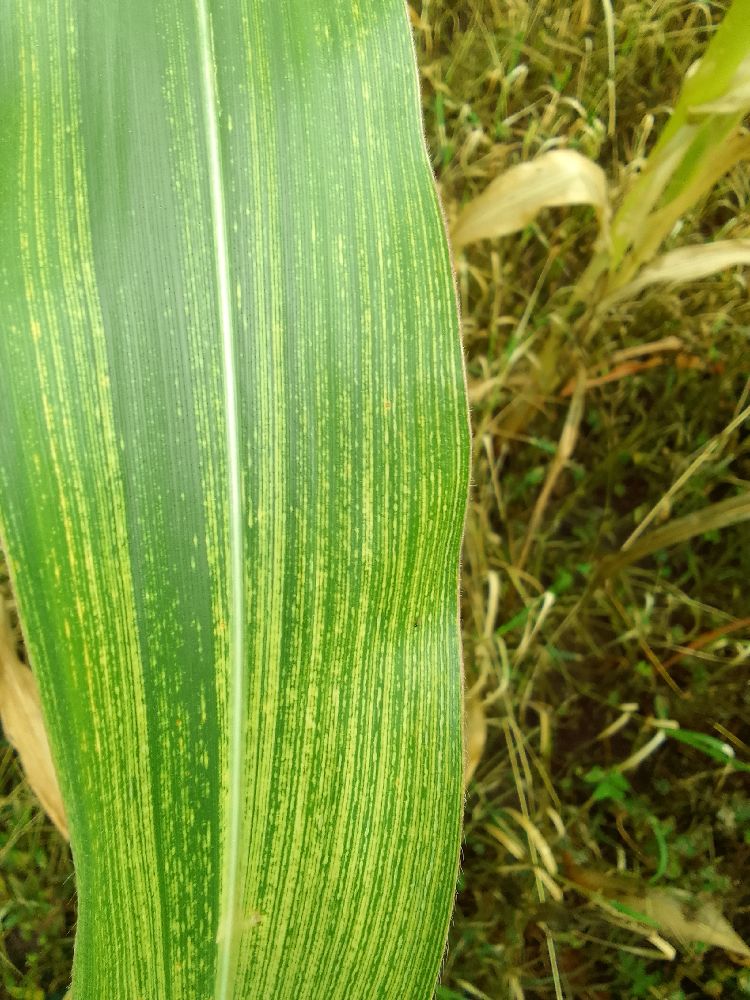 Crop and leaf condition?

maize, maize streak virus
